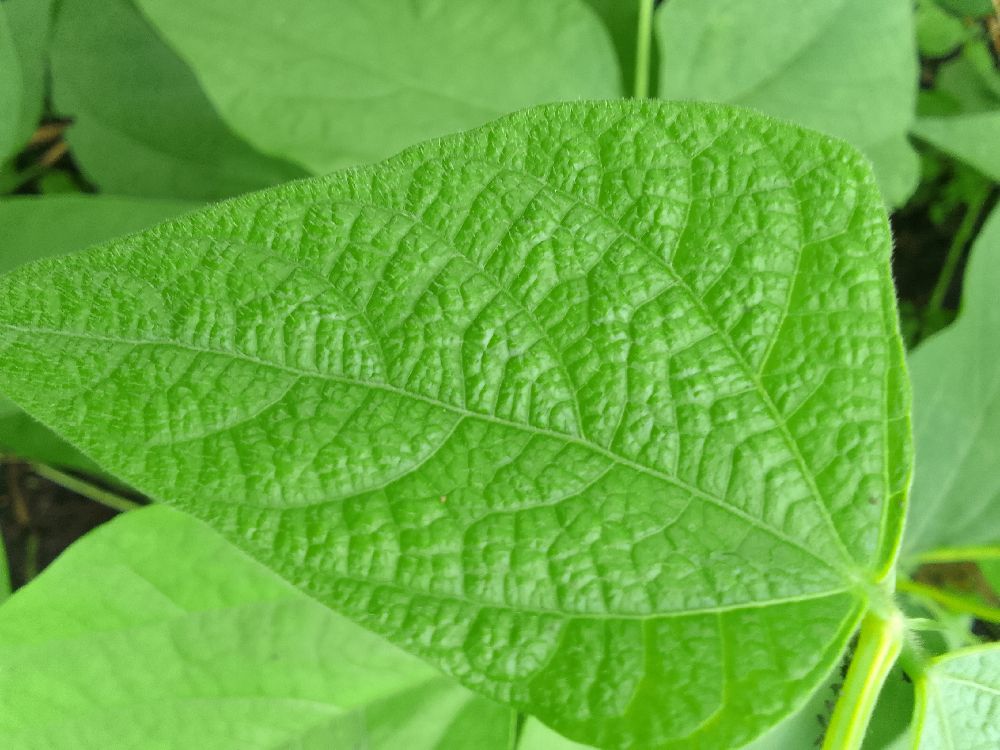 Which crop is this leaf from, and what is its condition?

common bean, healthy
